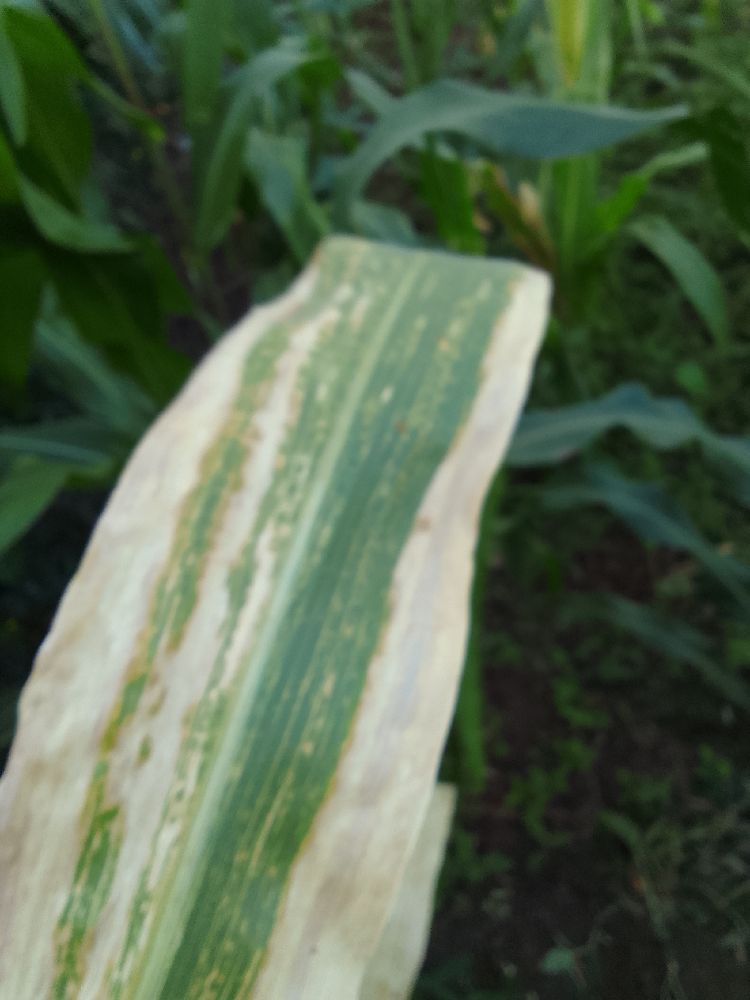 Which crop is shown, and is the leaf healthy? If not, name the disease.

maize, maize lethal necrosis
